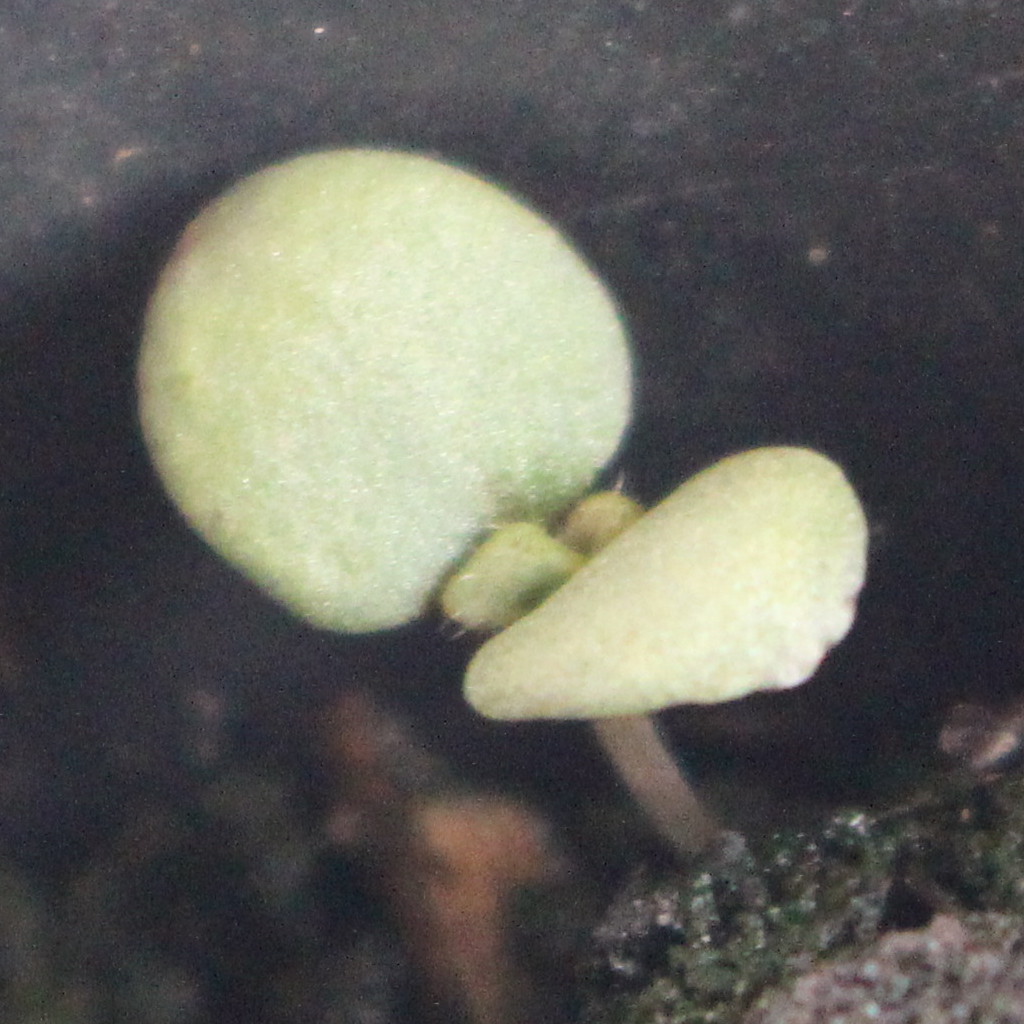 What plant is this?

Veronica persica
